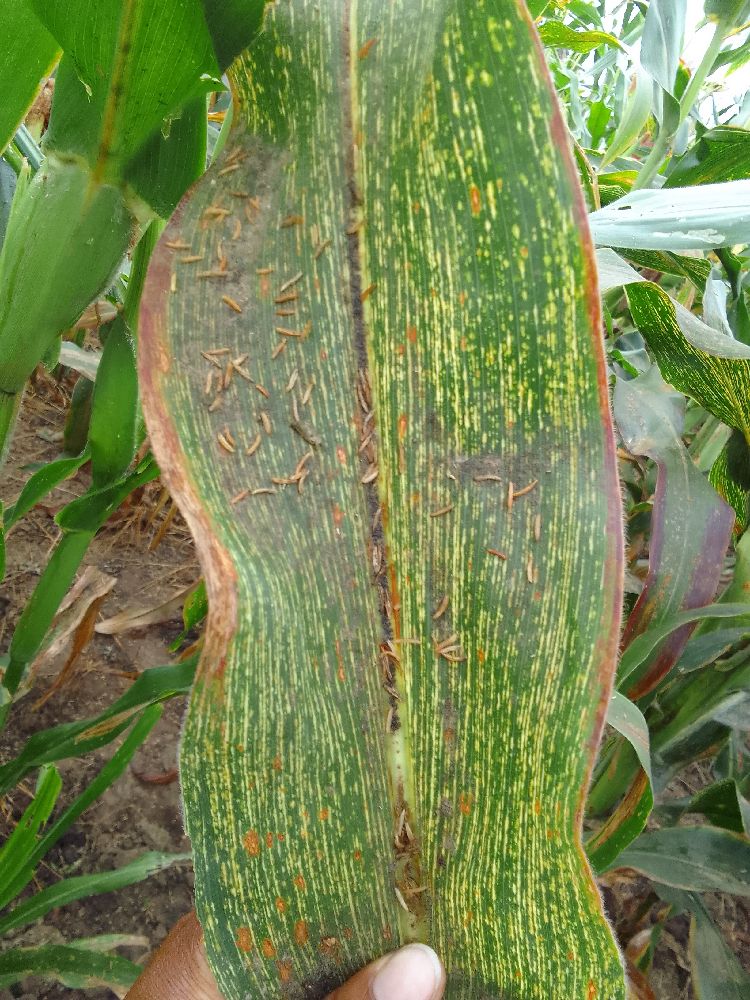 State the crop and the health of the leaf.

maize, maize streak virus
